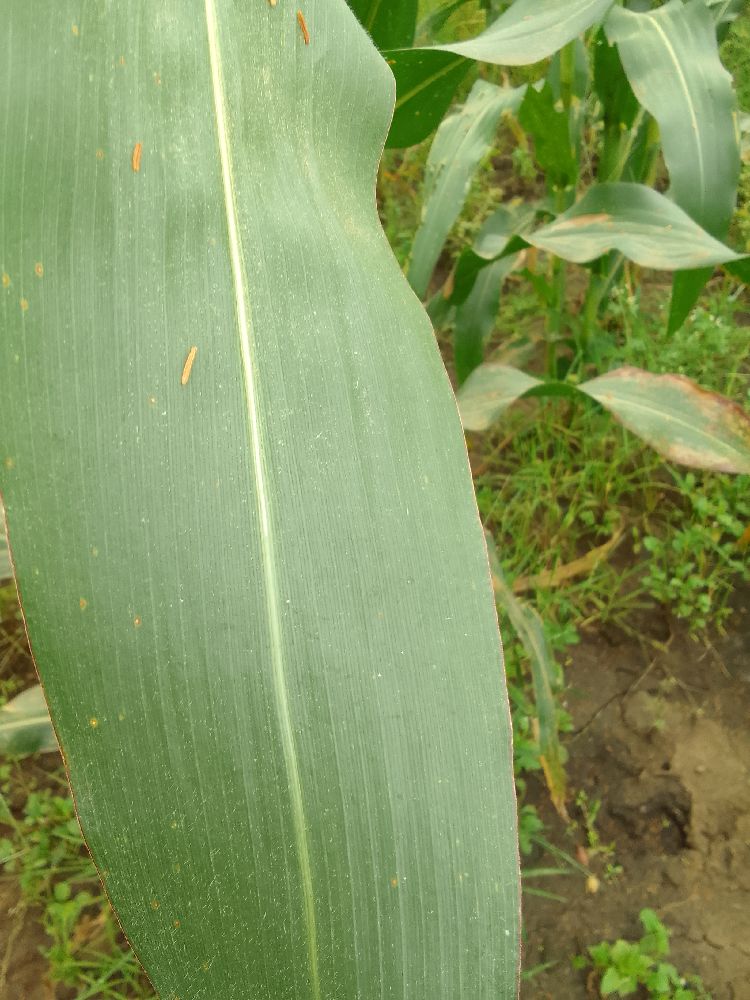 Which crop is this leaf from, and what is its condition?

maize, healthy
